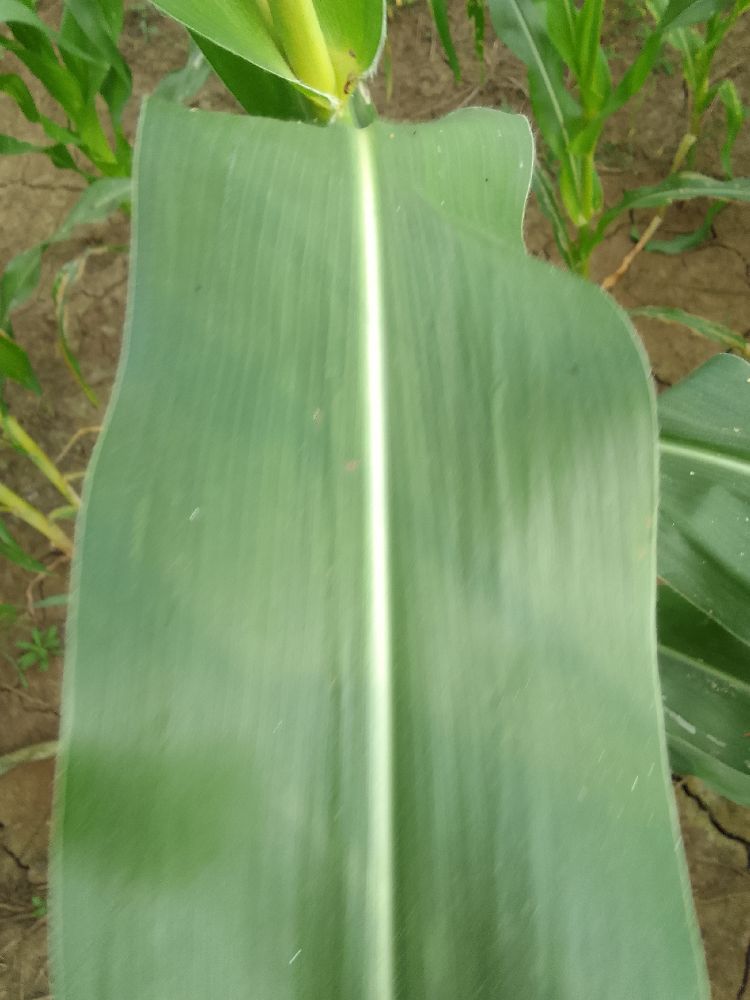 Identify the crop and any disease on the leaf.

maize, healthy
